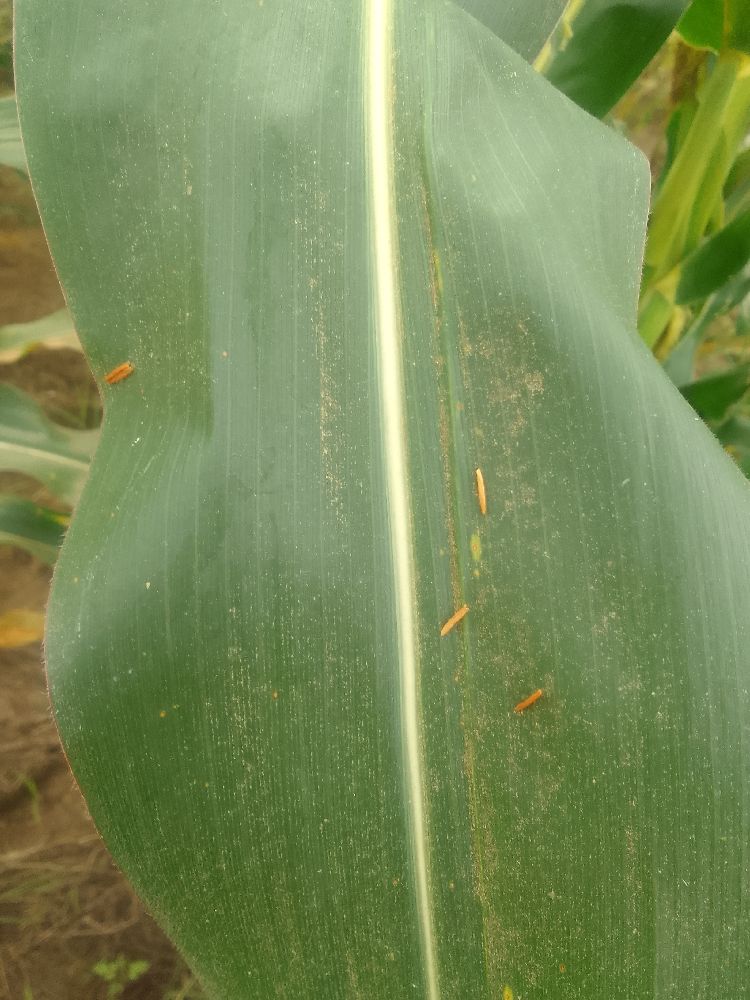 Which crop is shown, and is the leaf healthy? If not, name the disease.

maize, healthy
